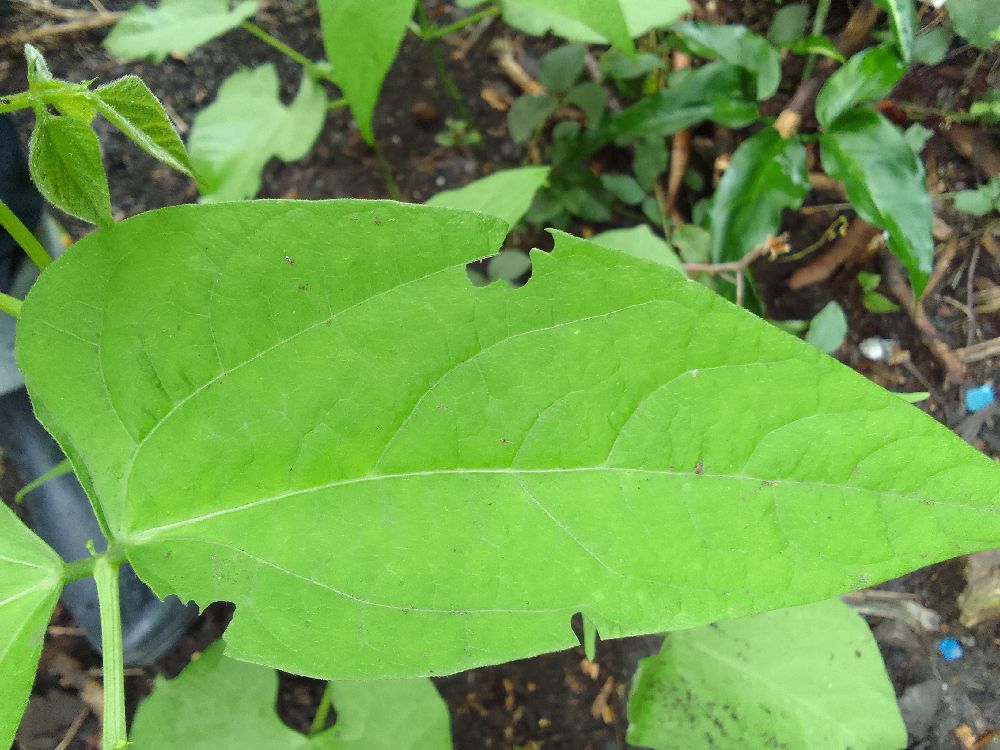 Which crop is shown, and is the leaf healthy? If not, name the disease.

common bean, healthy
